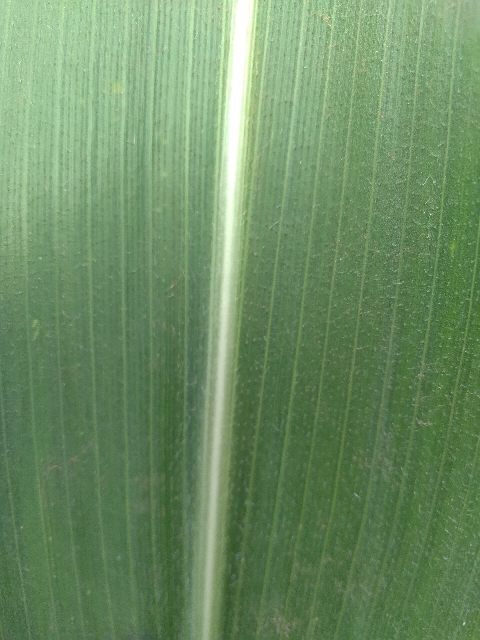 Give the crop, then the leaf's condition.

maize, healthy
